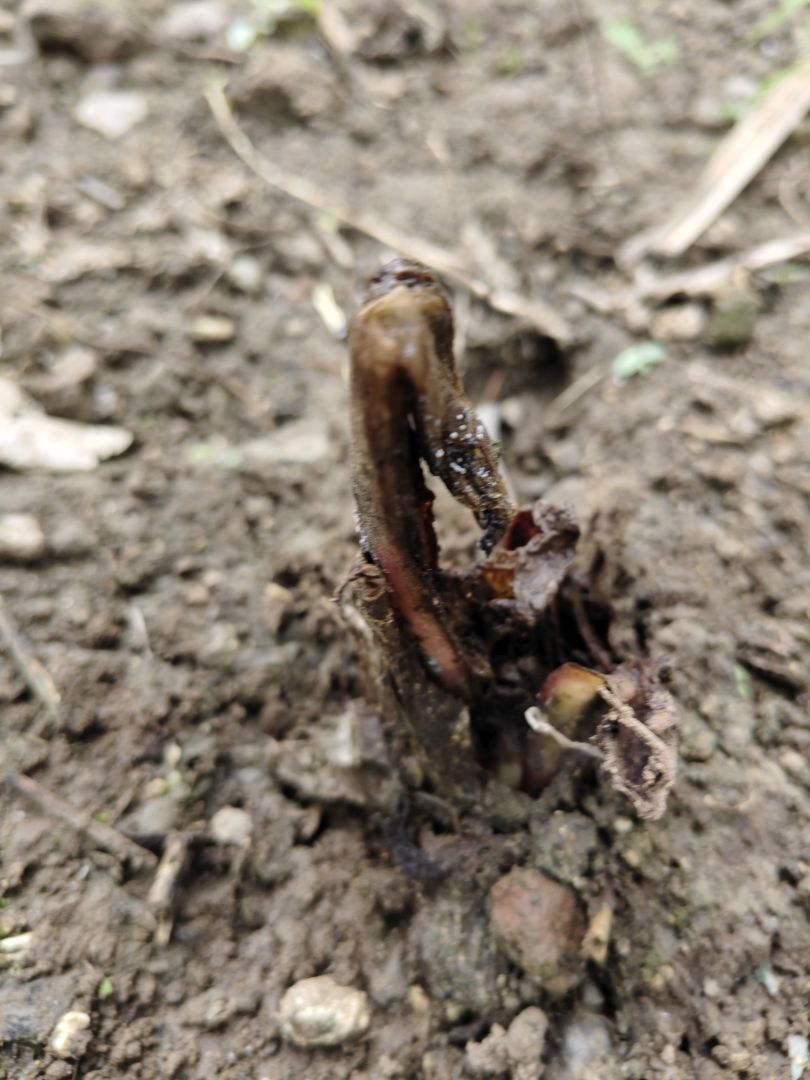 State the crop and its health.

taro, root rot
